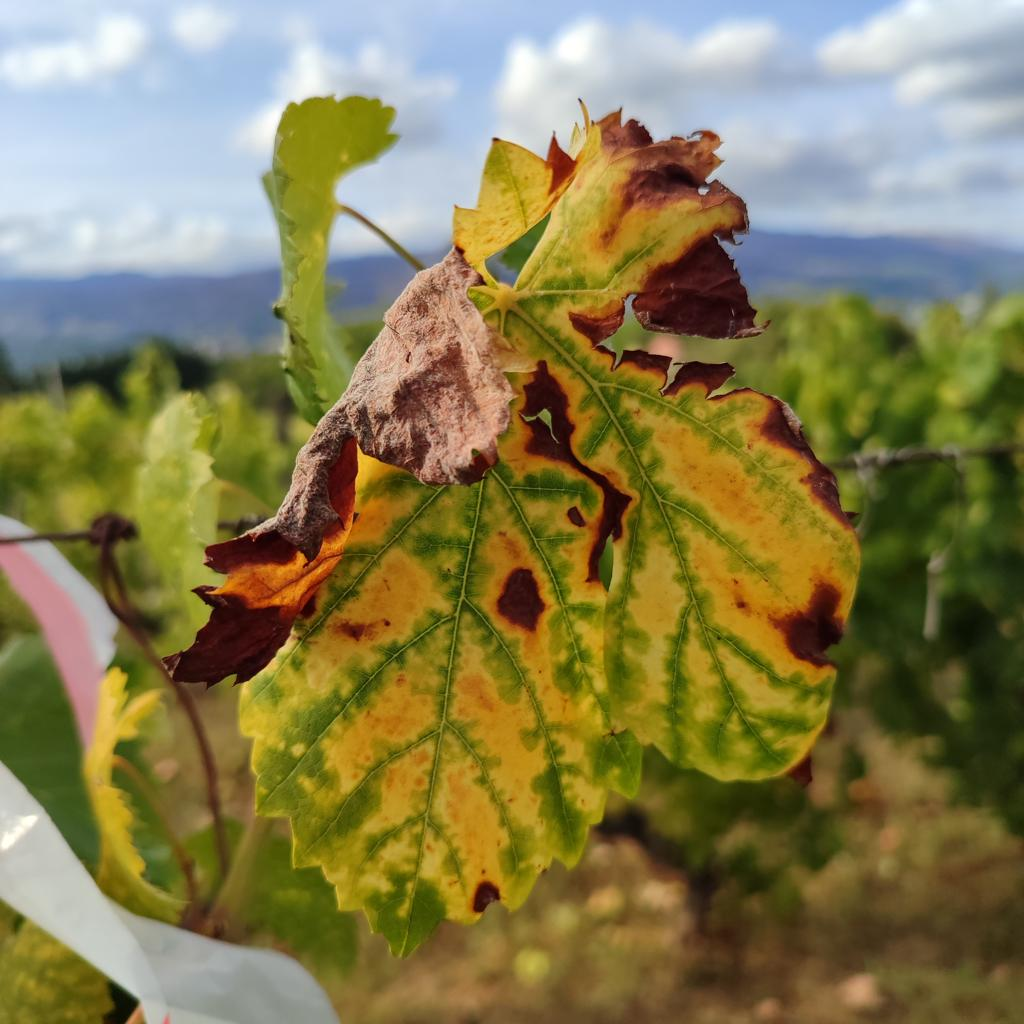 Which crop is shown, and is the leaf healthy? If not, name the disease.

grapevine, esca complex
